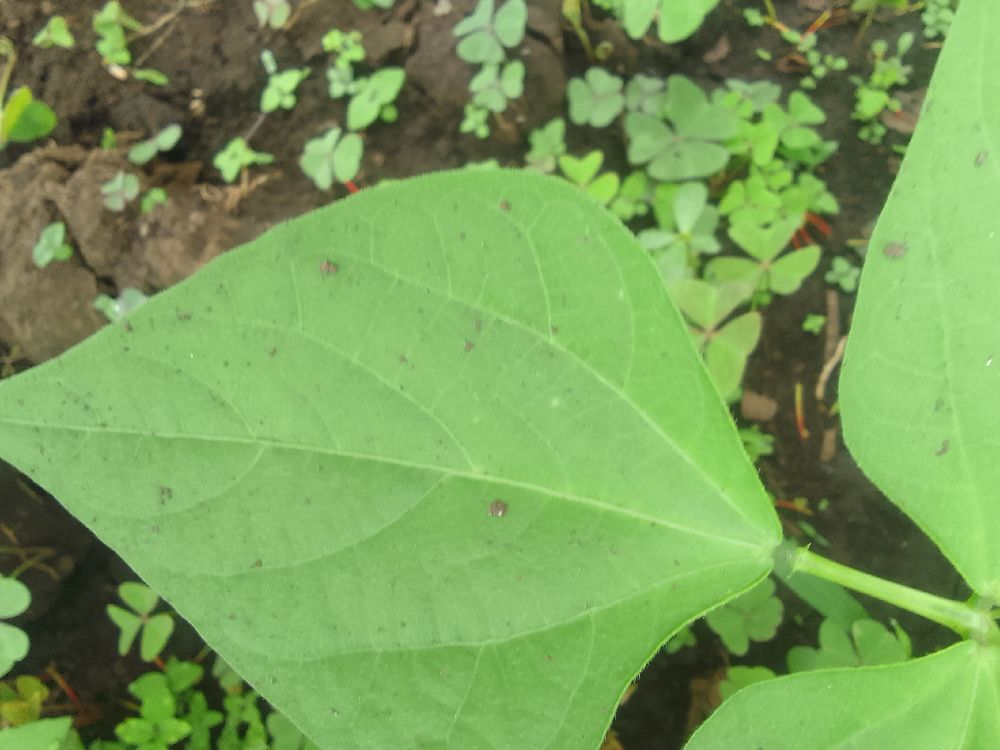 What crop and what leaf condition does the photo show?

common bean, healthy
